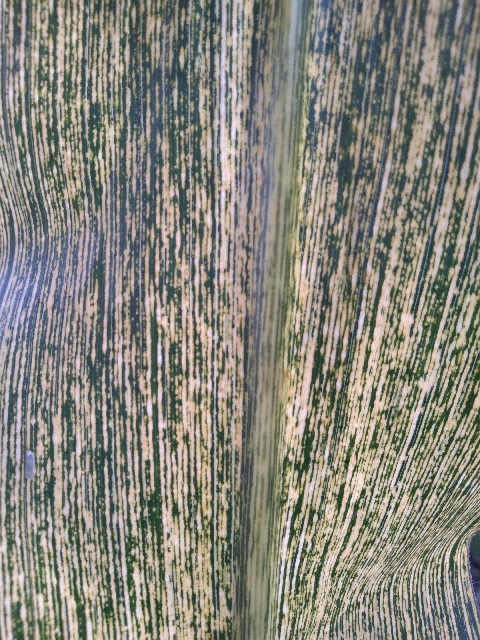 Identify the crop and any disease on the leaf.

maize, maize streak virus
